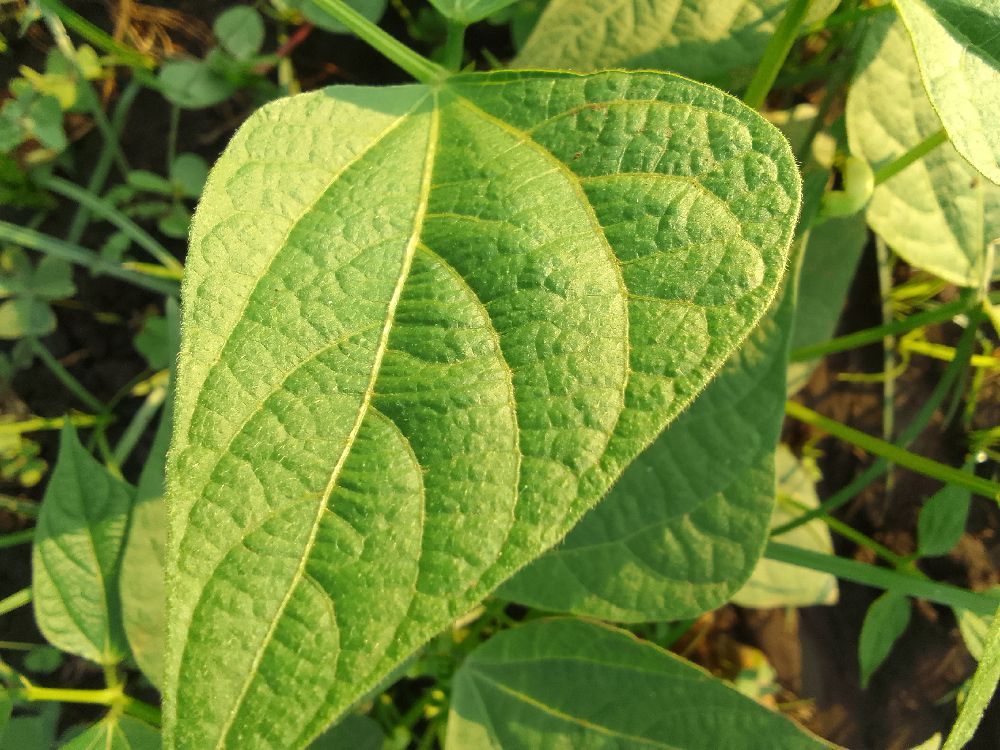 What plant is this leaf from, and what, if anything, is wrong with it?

common bean, healthy
